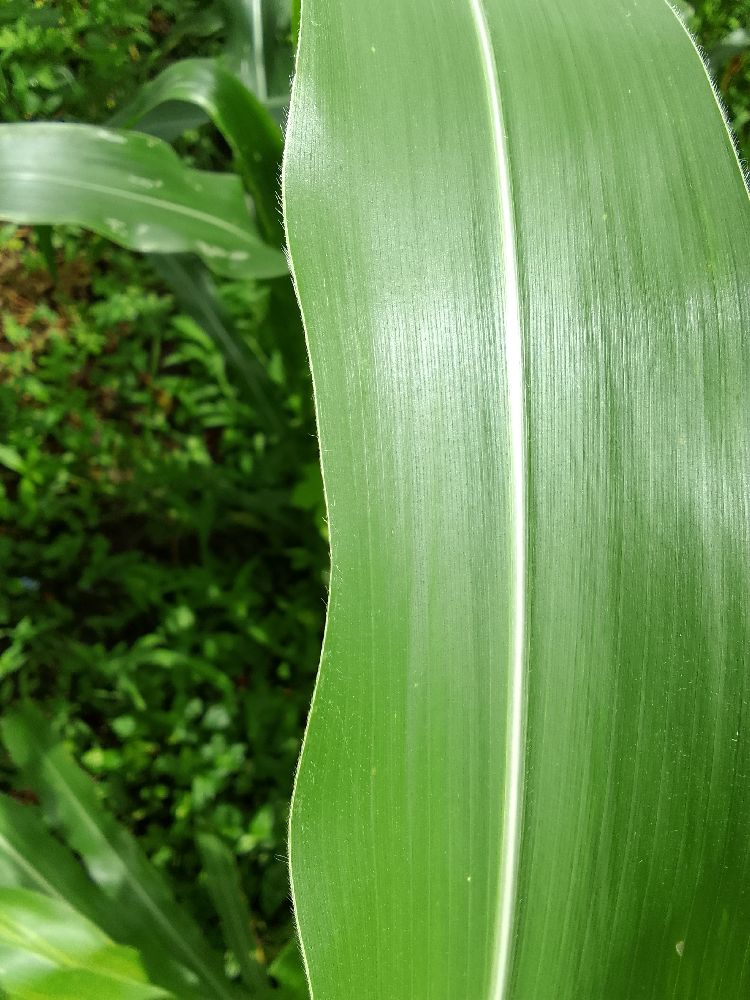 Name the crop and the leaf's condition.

maize, healthy
